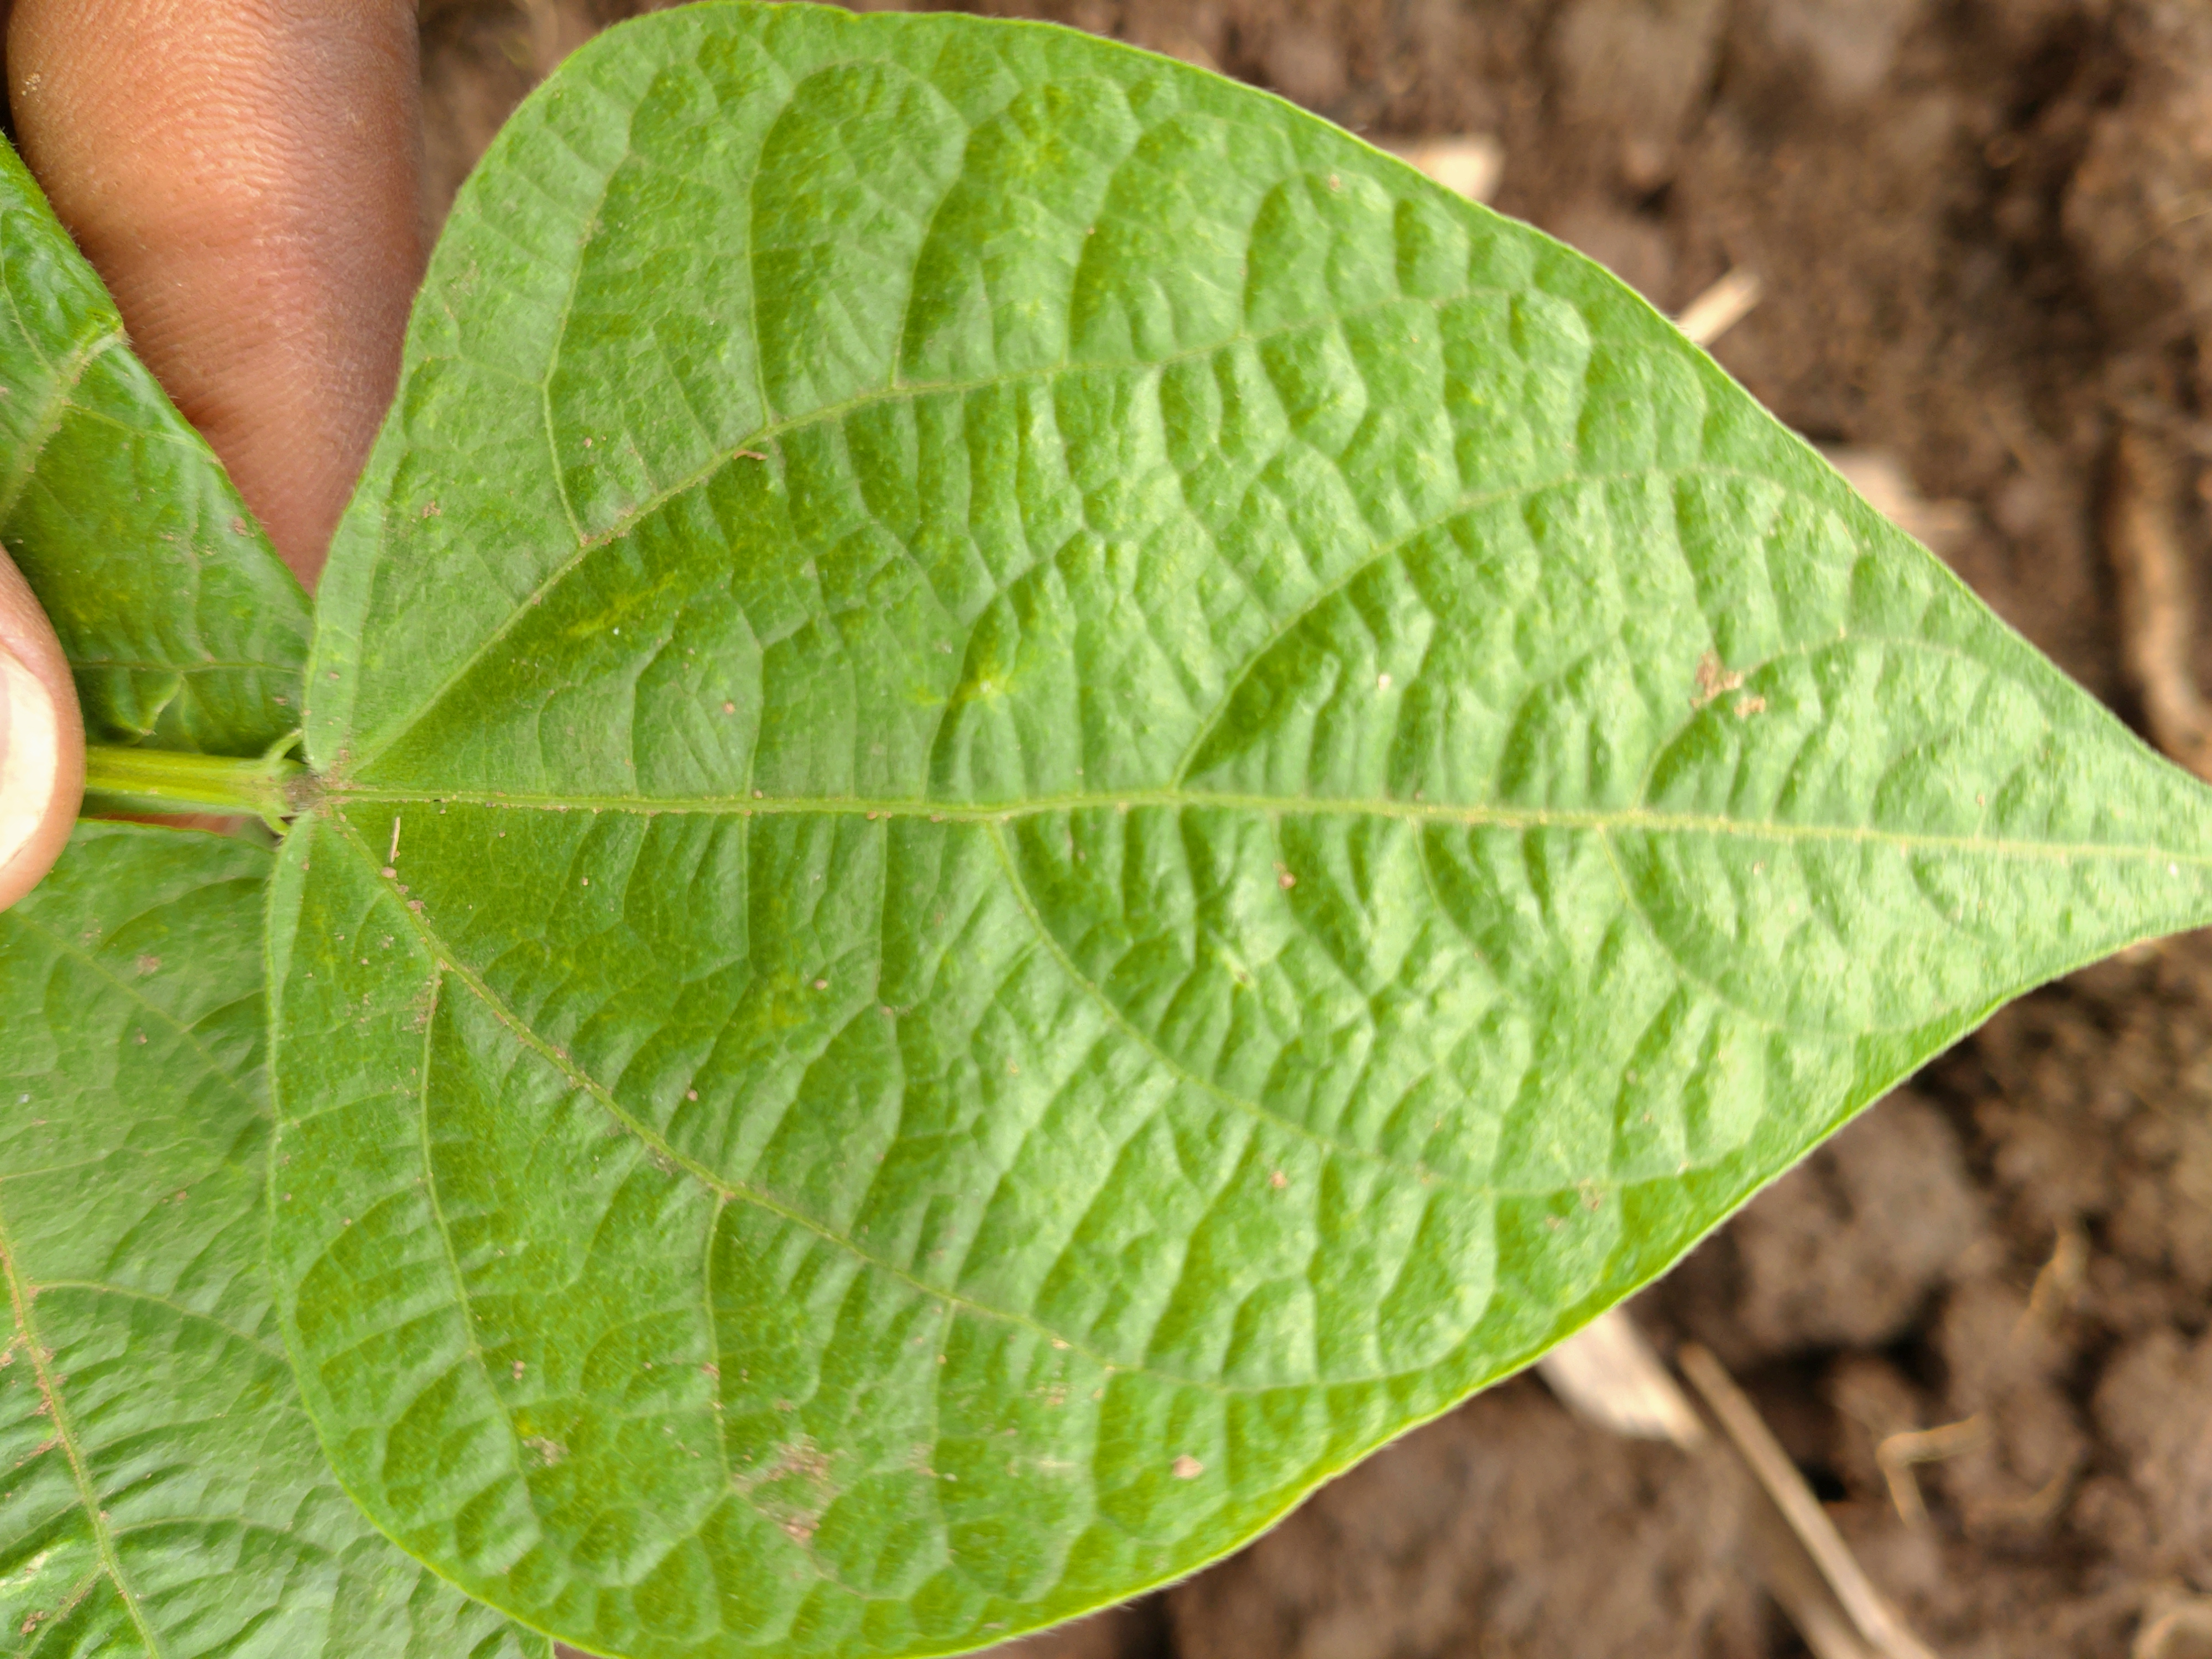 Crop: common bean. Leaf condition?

healthy
